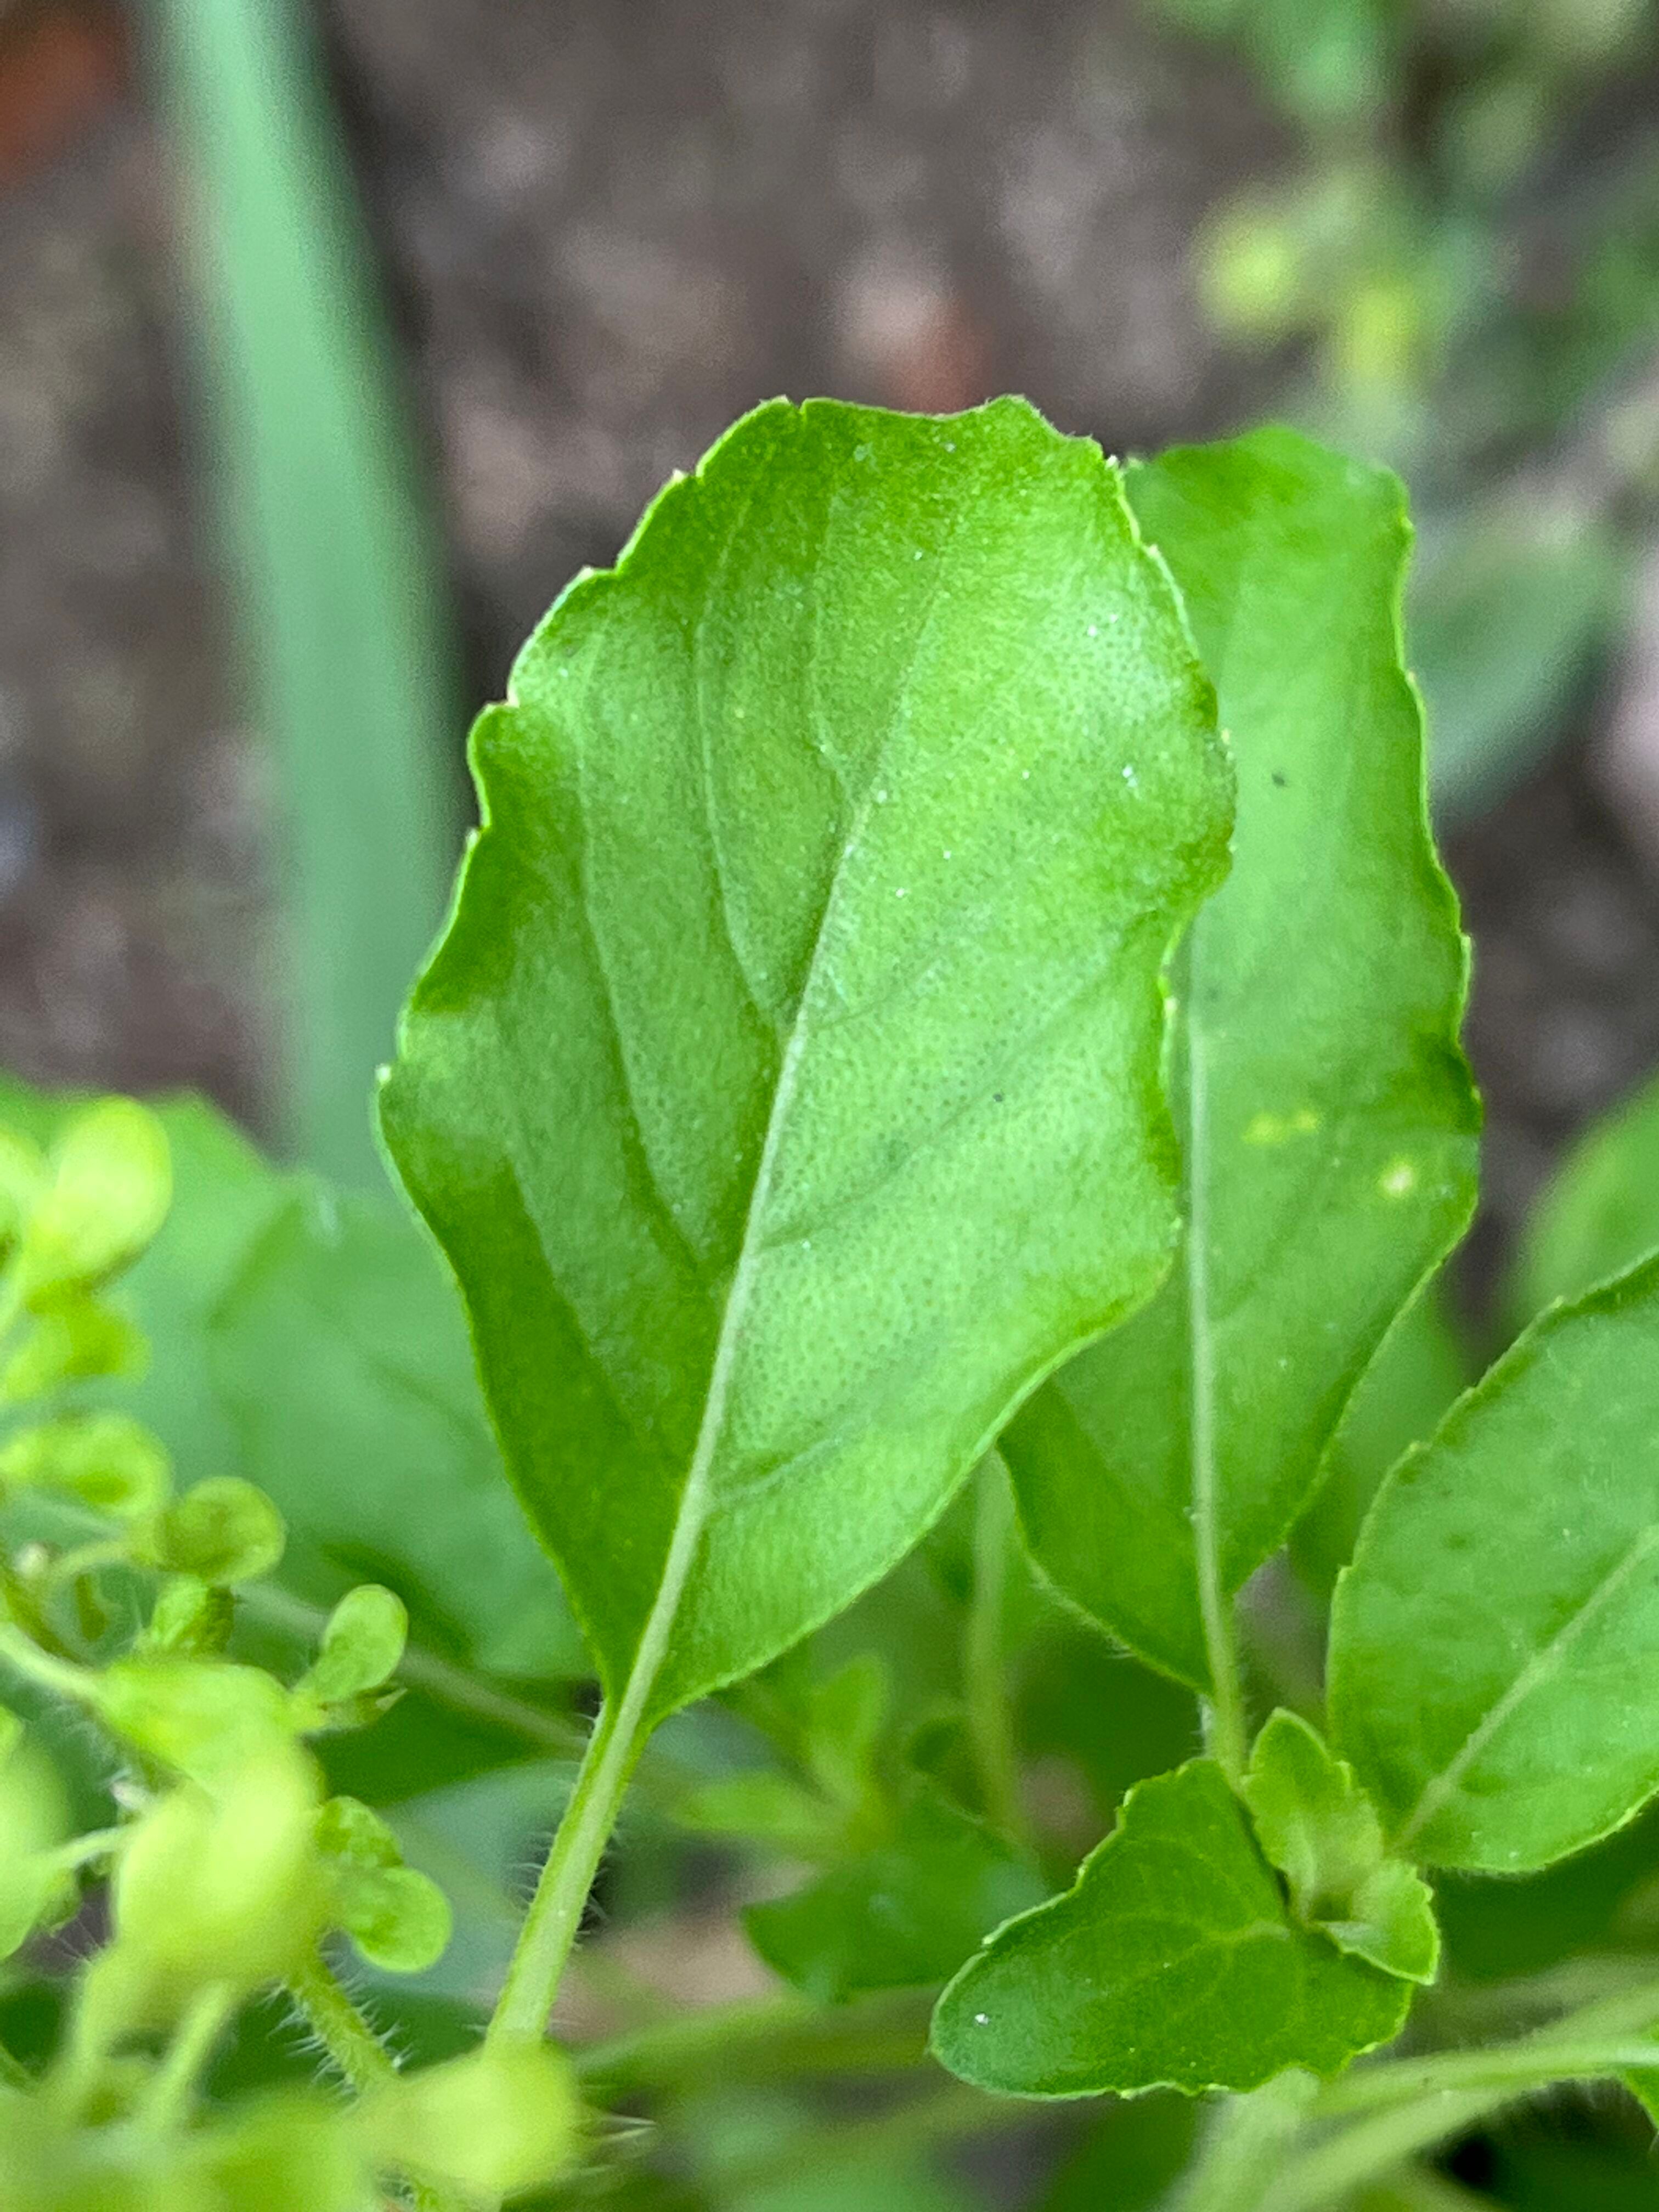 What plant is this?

tulshi
